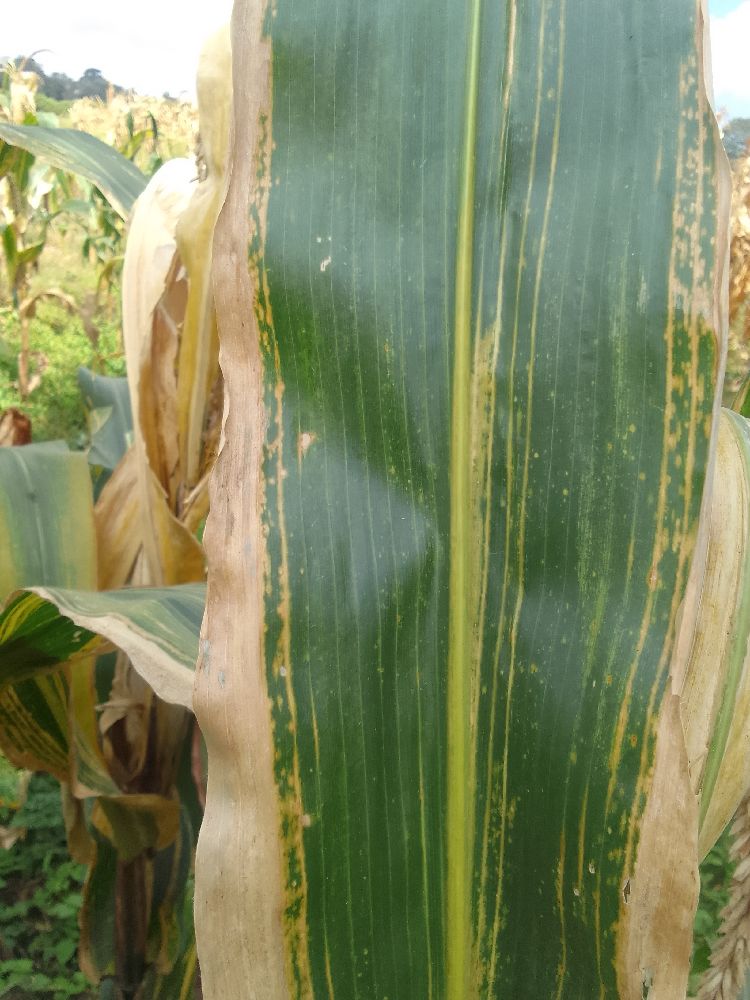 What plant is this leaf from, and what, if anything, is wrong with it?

maize, maize lethal necrosis
